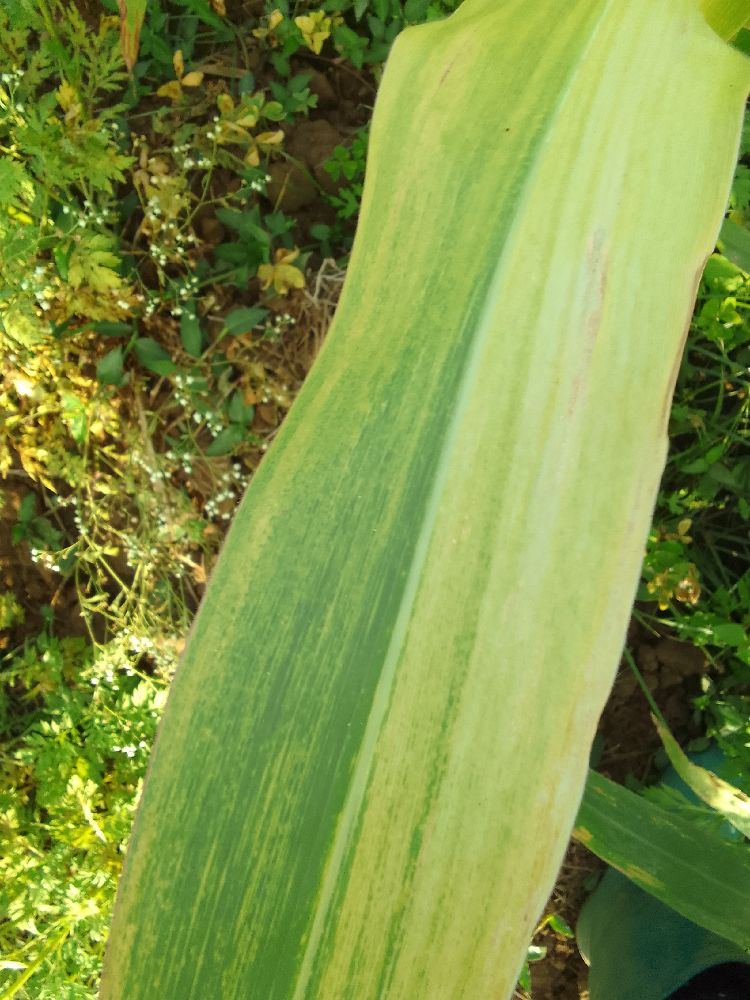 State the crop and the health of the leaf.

maize, maize lethal necrosis
